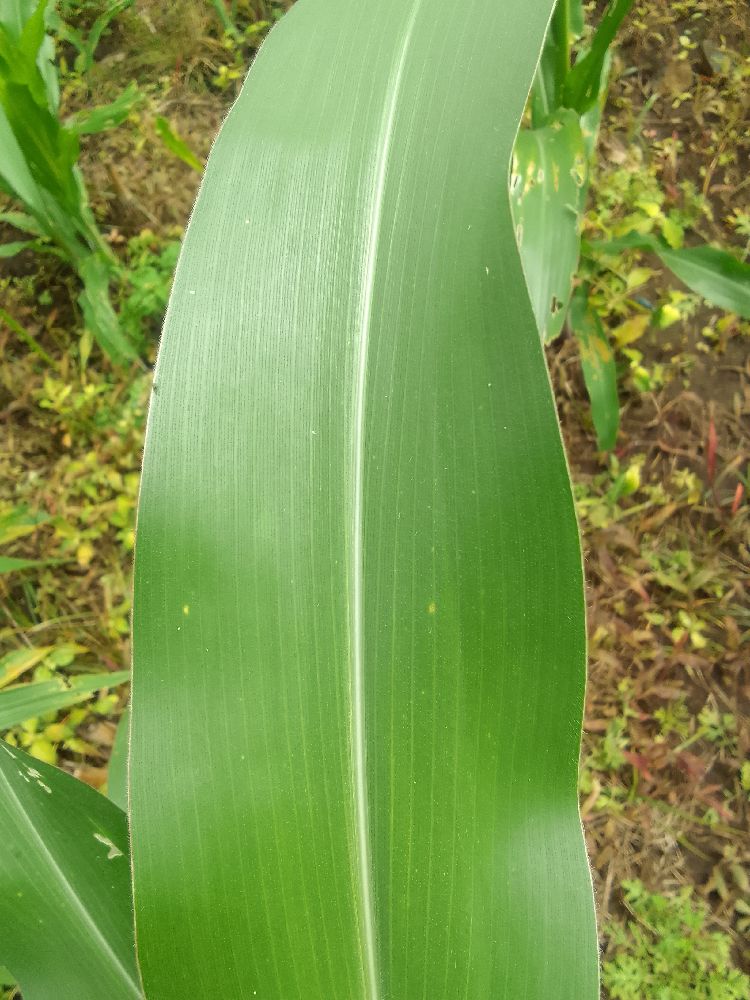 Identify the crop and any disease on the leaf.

maize, healthy
